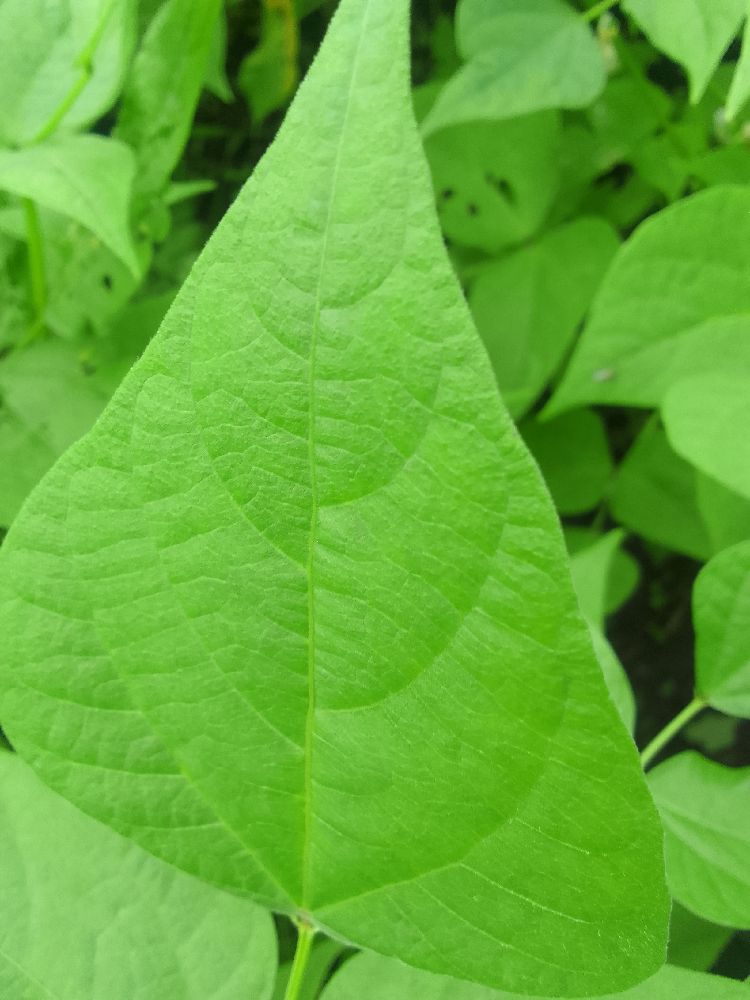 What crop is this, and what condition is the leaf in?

common bean, healthy
